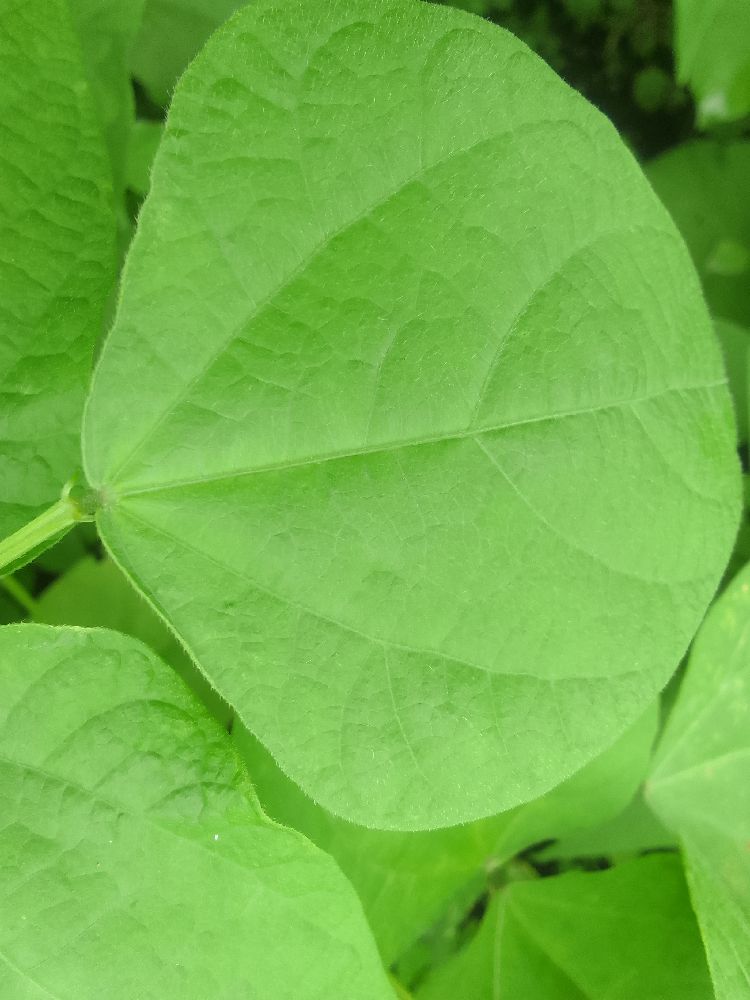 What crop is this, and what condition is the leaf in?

common bean, healthy
